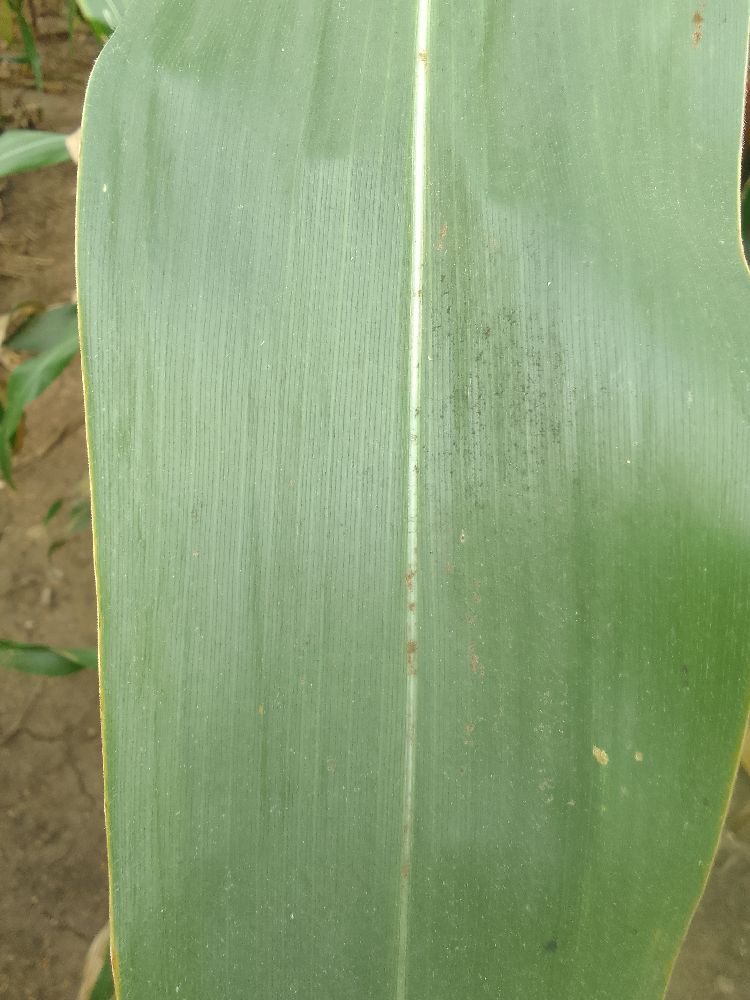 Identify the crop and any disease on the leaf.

maize, healthy
